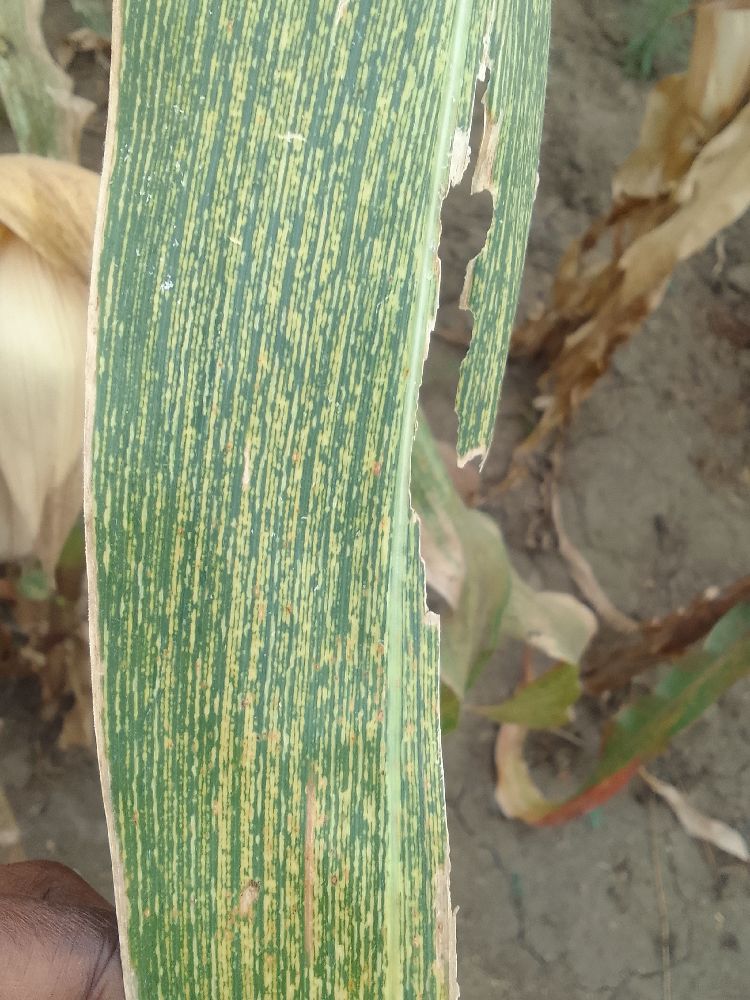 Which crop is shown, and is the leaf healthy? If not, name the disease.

maize, maize streak virus
